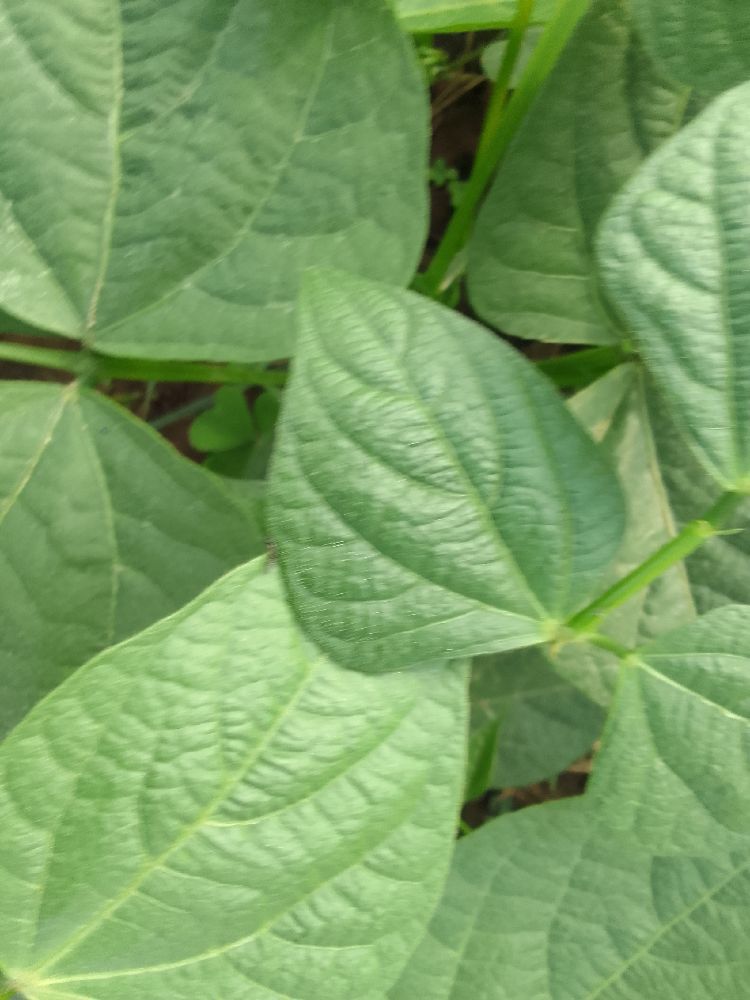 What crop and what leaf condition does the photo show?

common bean, healthy
